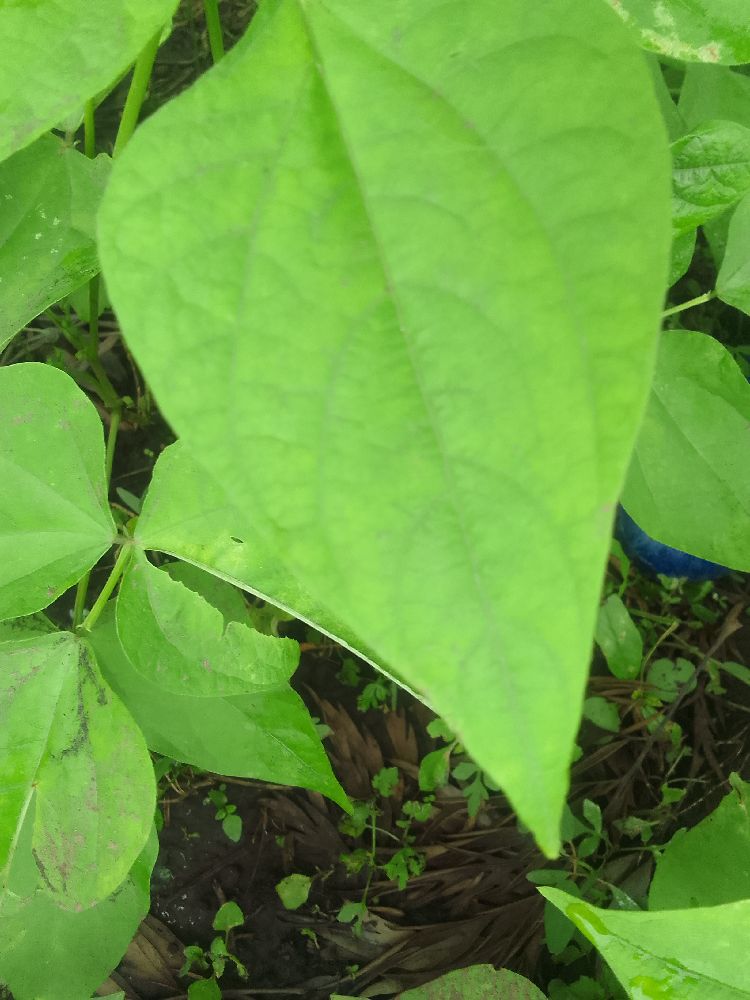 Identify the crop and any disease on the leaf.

common bean, healthy
